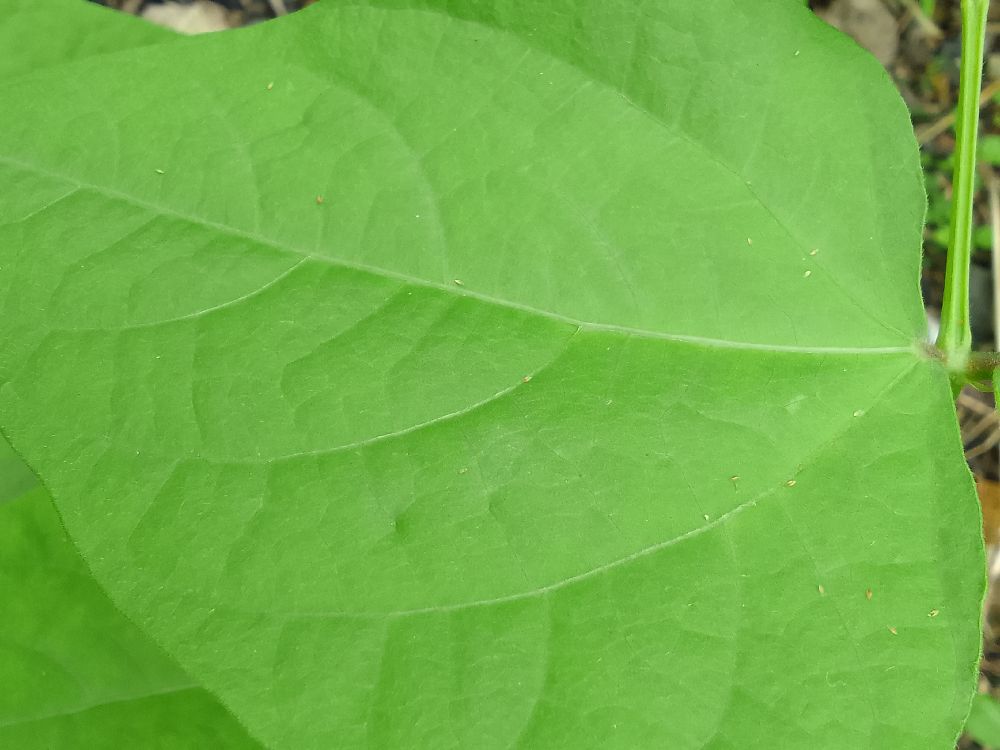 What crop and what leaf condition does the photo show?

common bean, healthy
